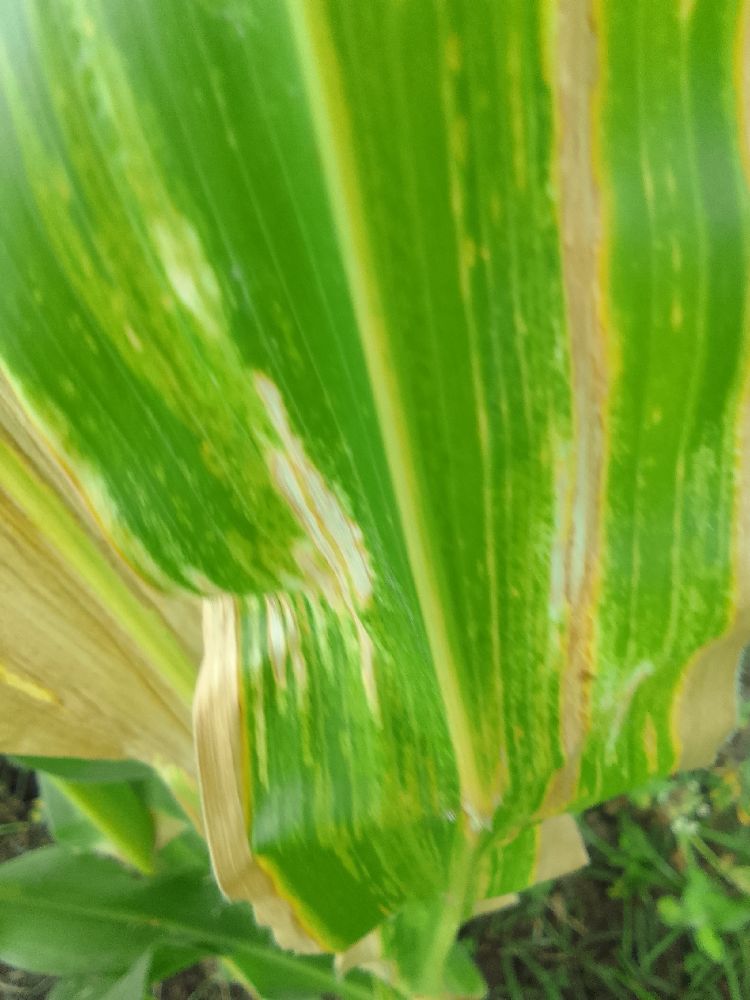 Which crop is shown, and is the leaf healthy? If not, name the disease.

maize, maize lethal necrosis
